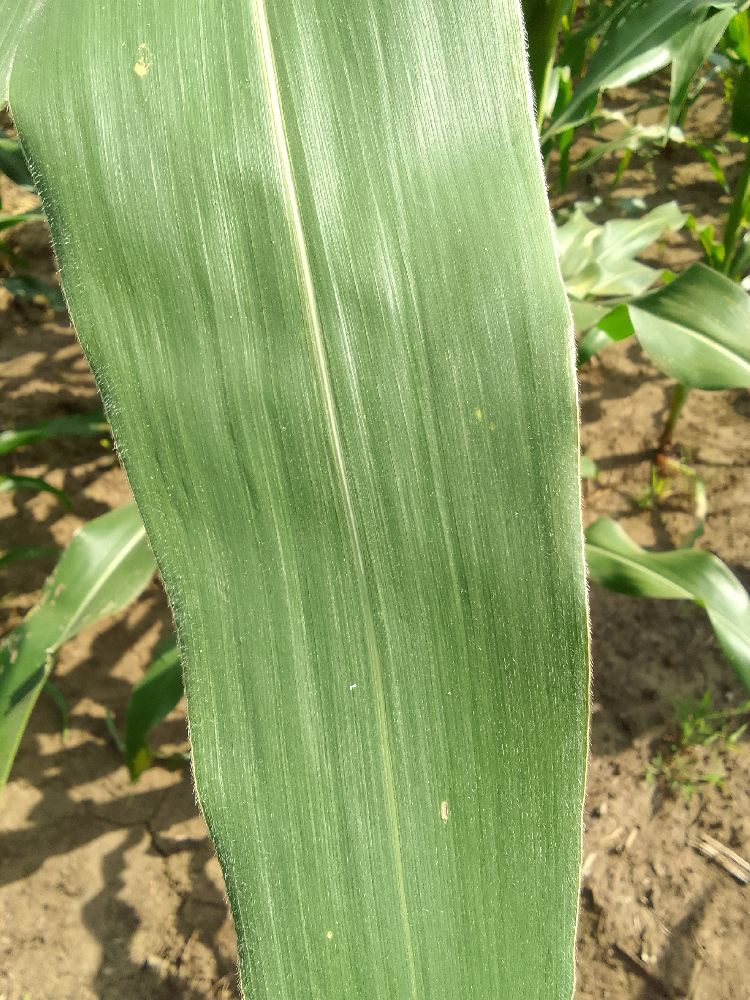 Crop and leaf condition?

maize, healthy
